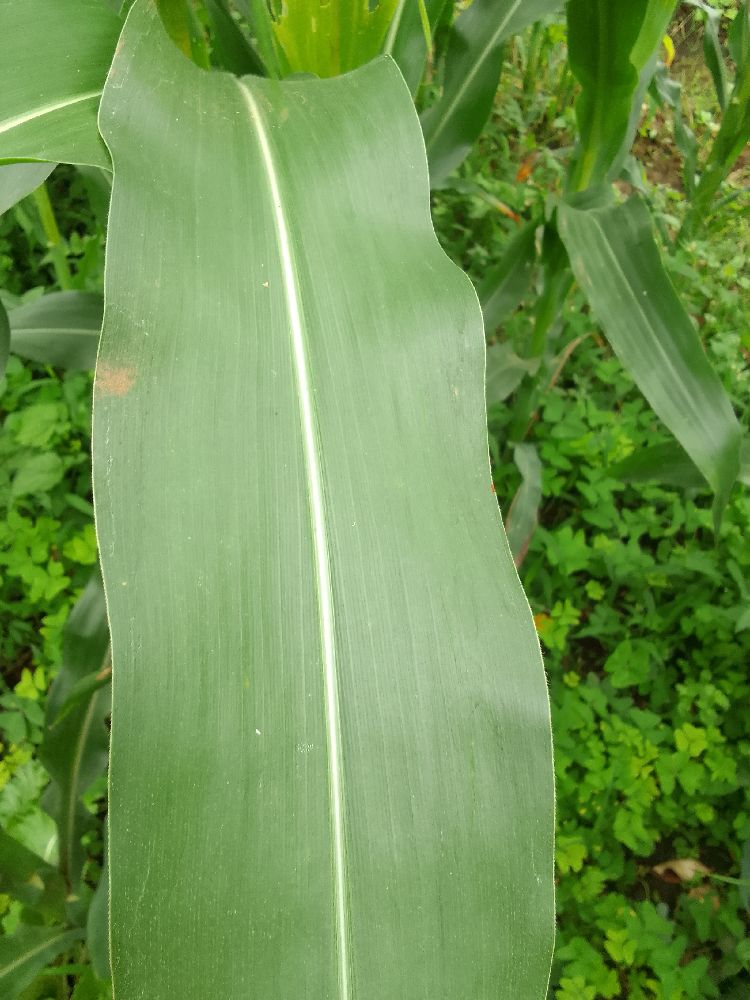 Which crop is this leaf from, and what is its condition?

maize, healthy
